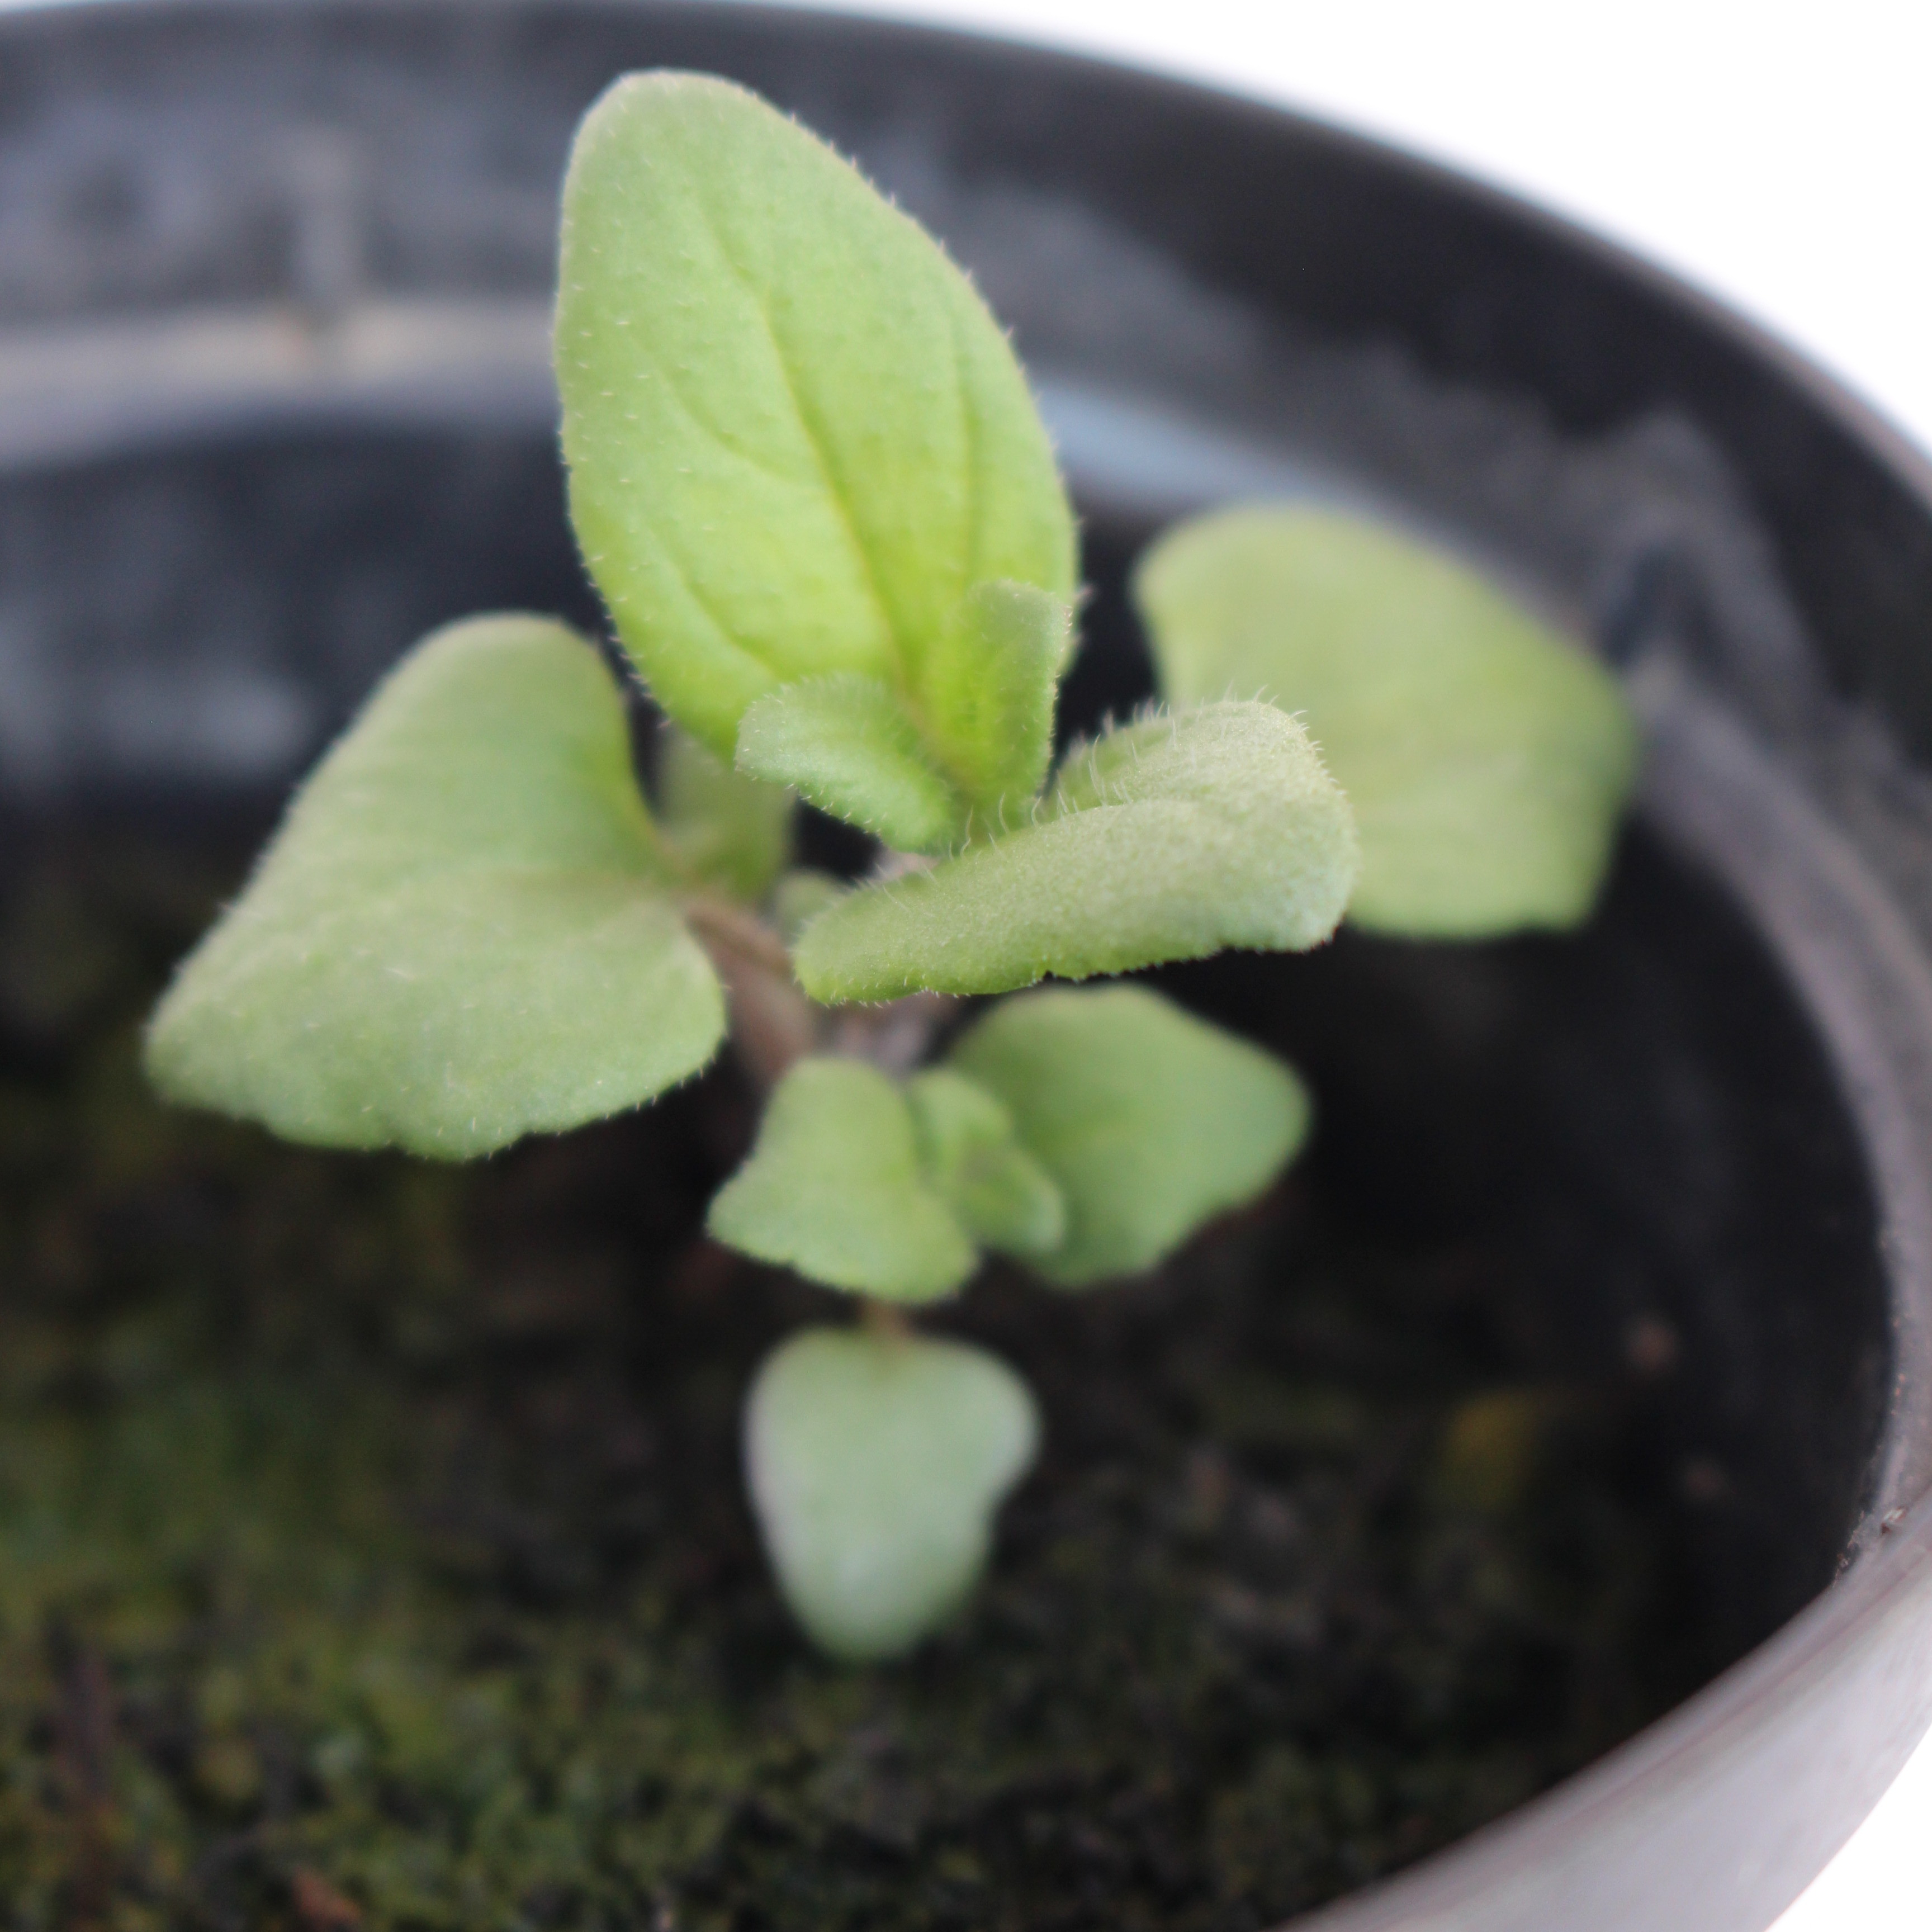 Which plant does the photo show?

Veronica persica
